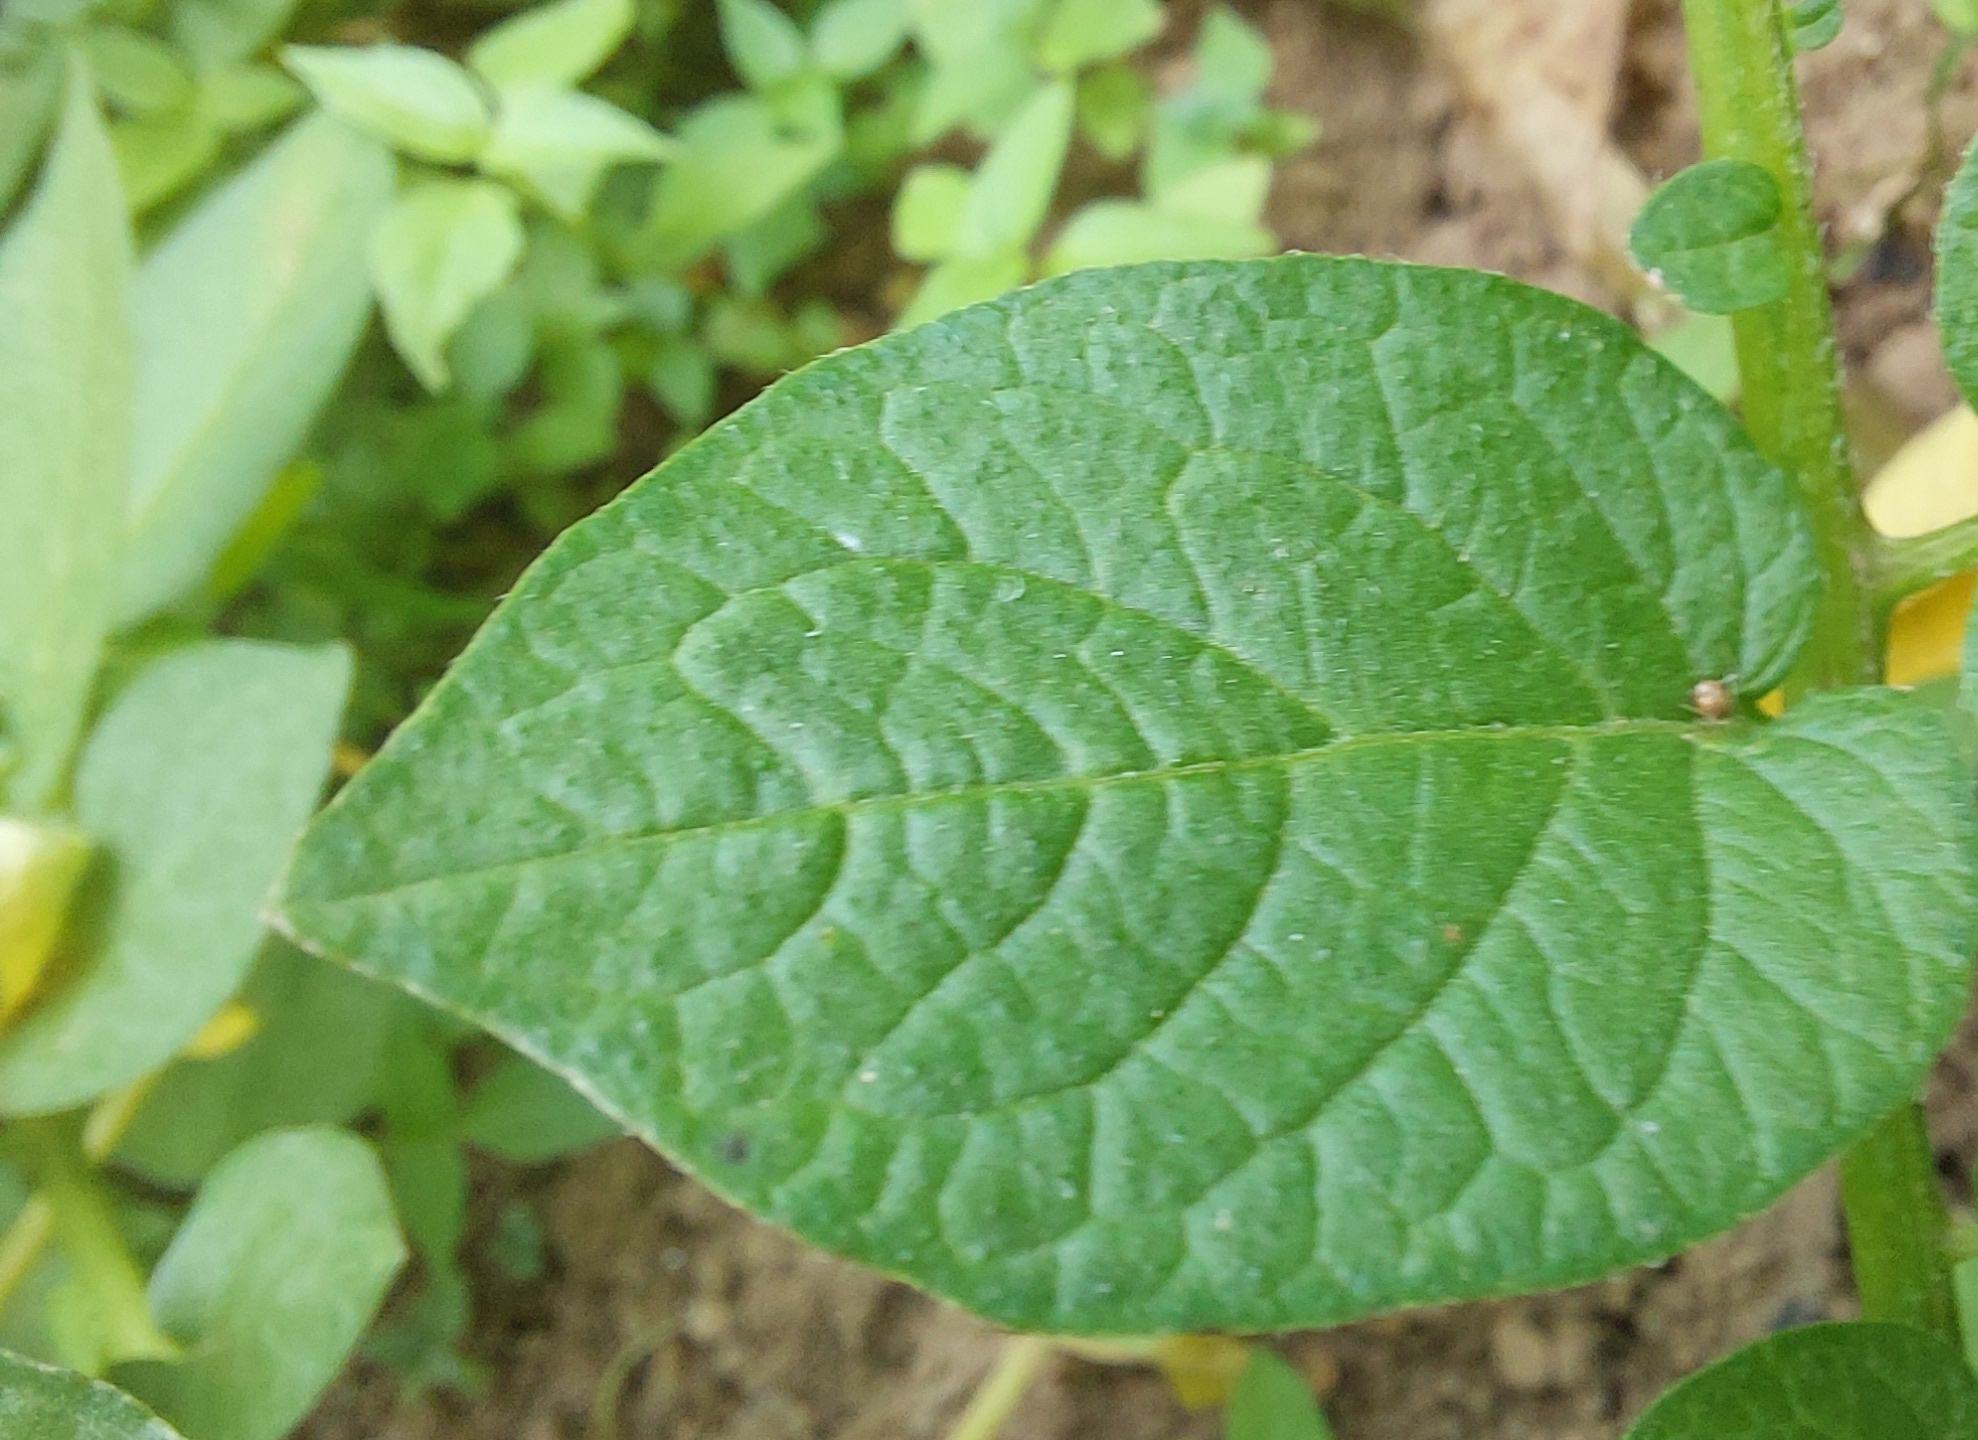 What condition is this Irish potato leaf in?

healthy
